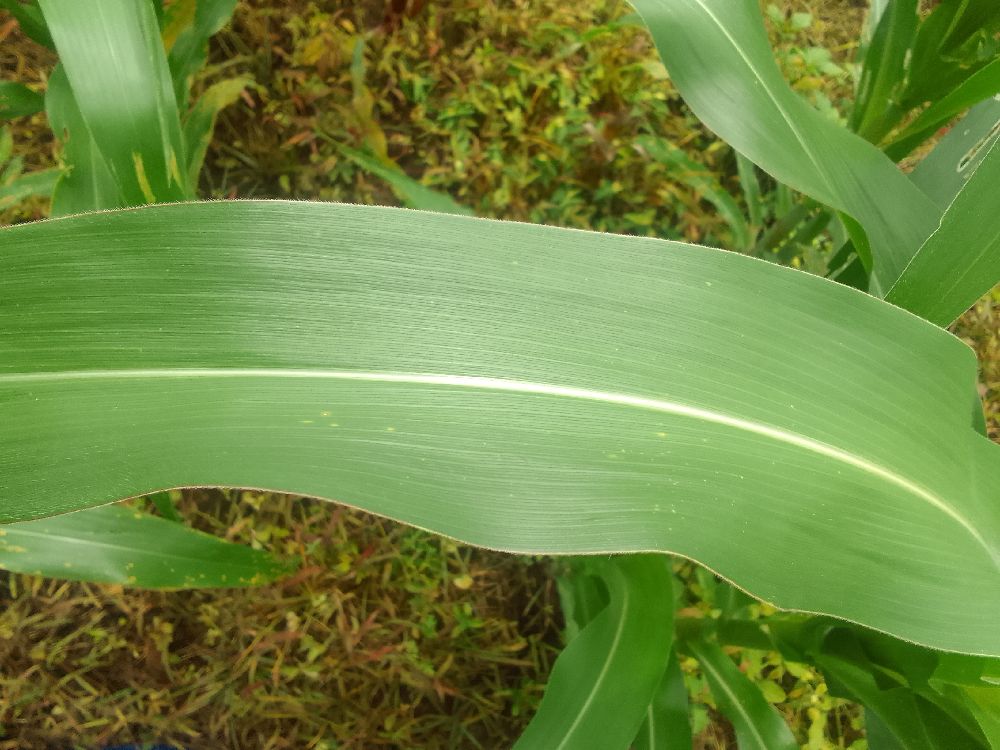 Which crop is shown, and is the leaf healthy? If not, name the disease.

maize, healthy
